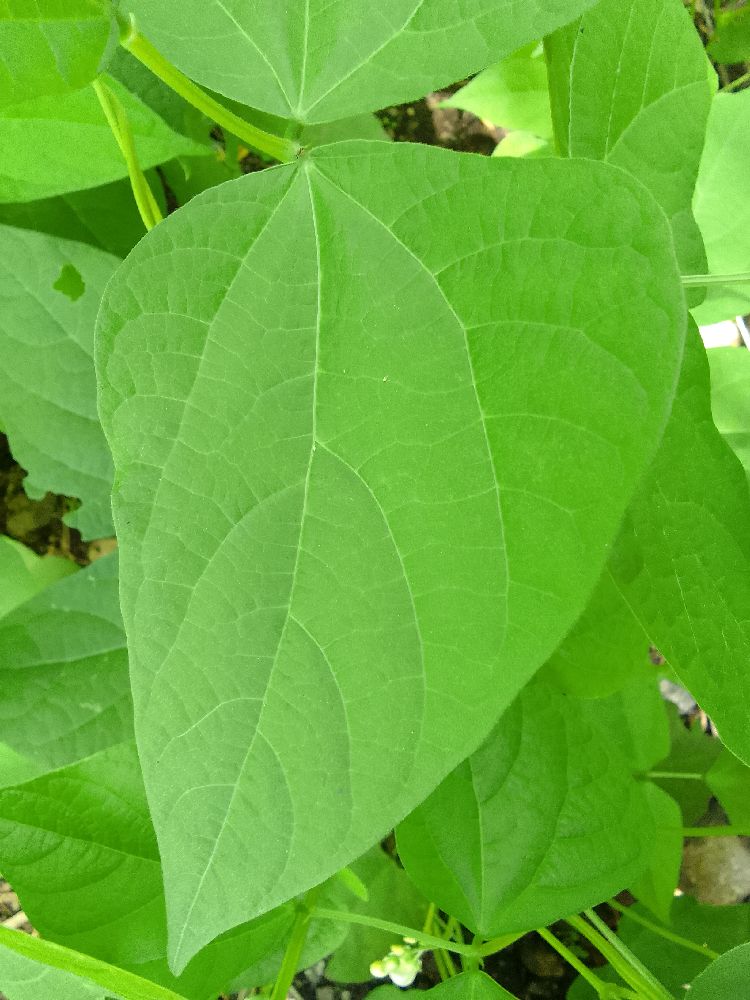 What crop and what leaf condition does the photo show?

common bean, healthy
